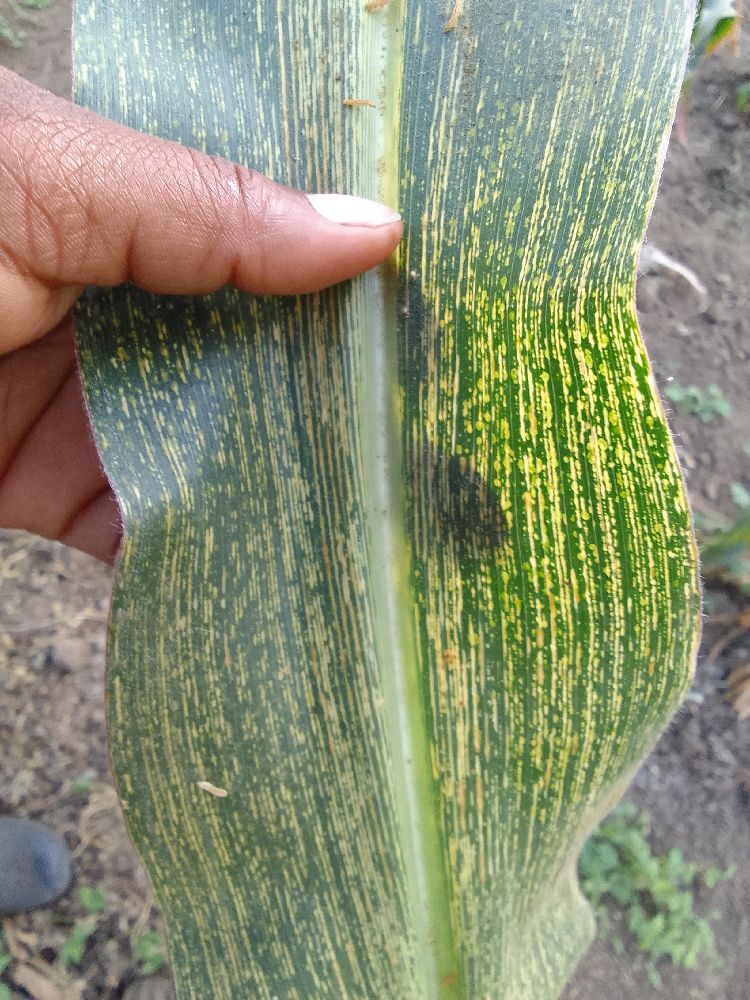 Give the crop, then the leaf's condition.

maize, maize streak virus
